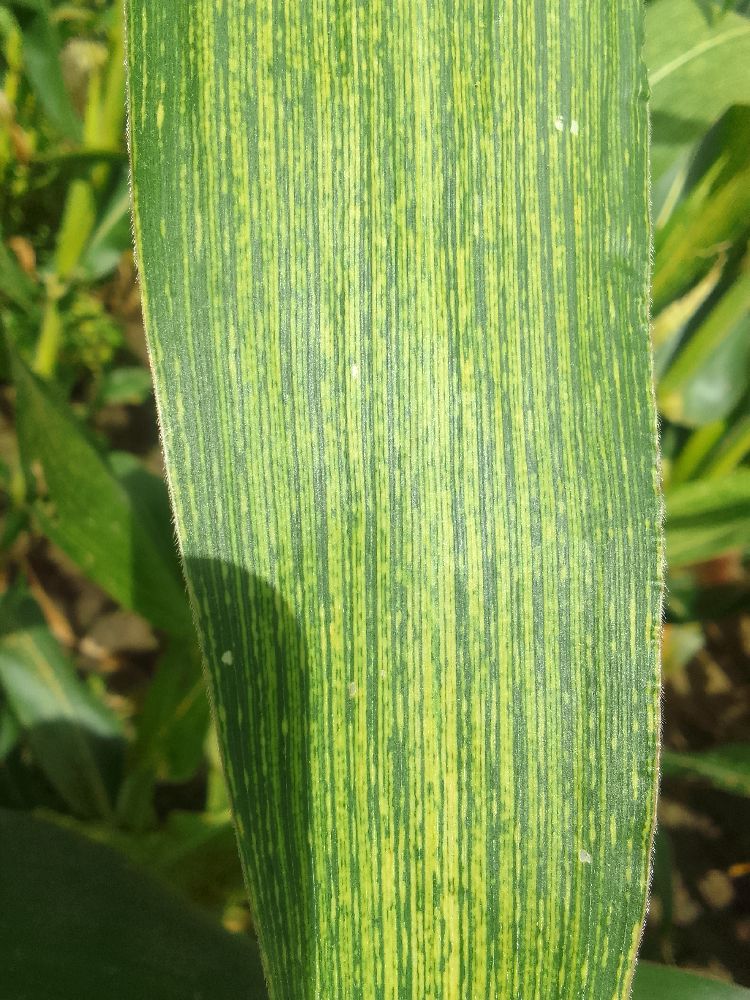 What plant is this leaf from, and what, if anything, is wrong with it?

maize, maize streak virus
